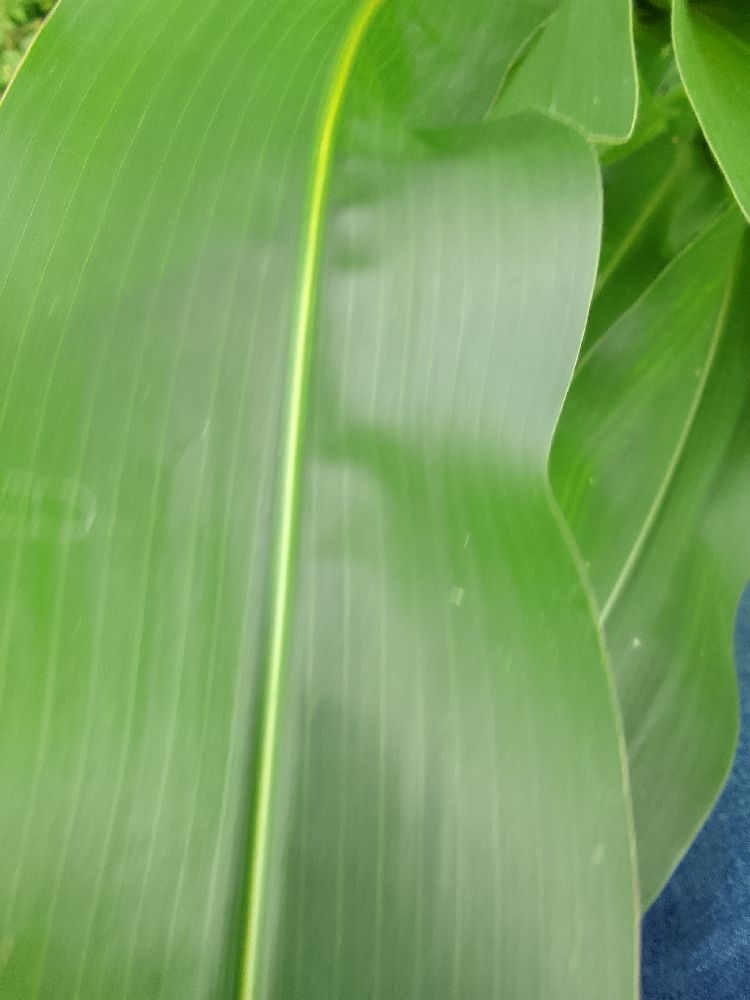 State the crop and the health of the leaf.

maize, healthy
